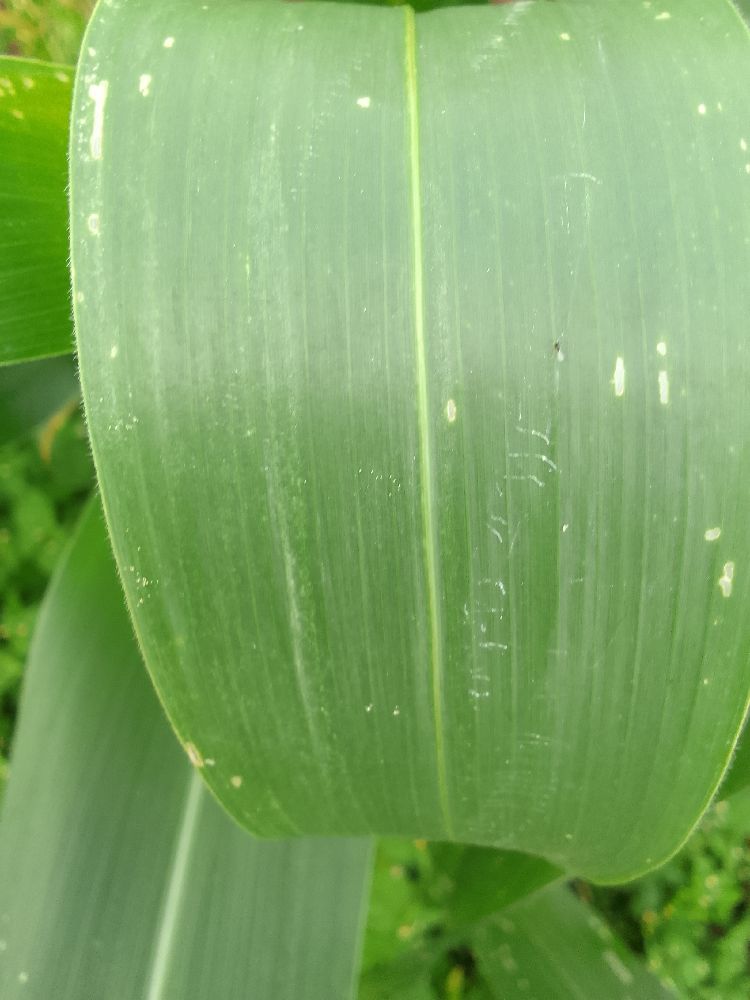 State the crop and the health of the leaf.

maize, healthy
